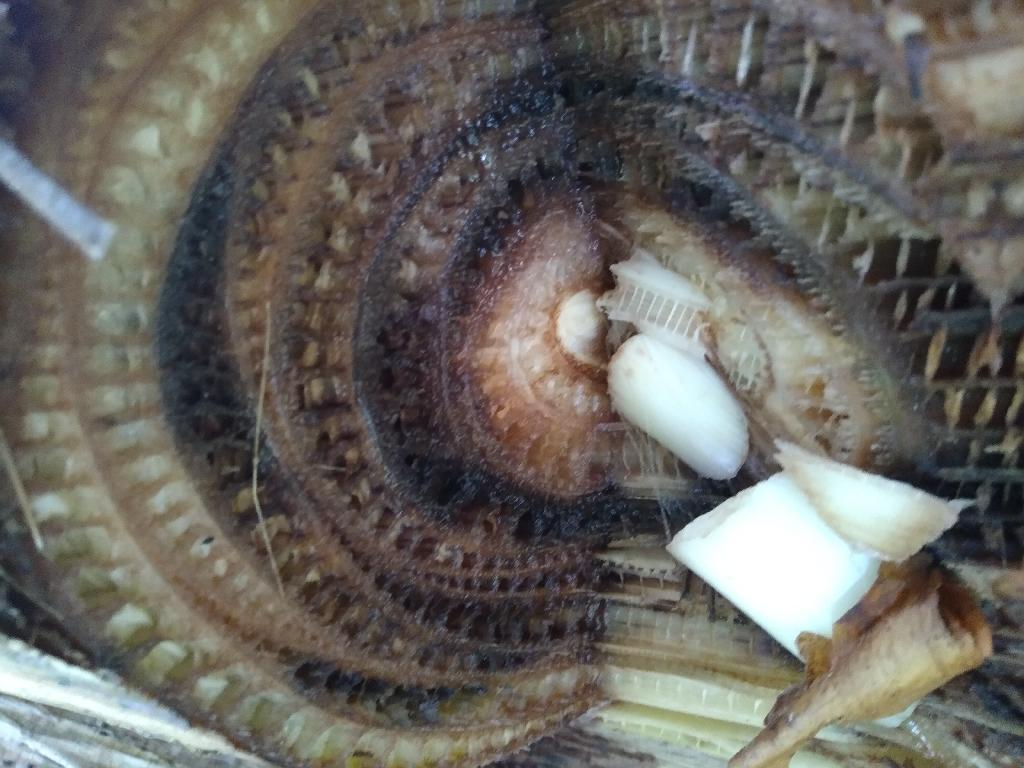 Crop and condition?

banana, fusarium wilt race 1
